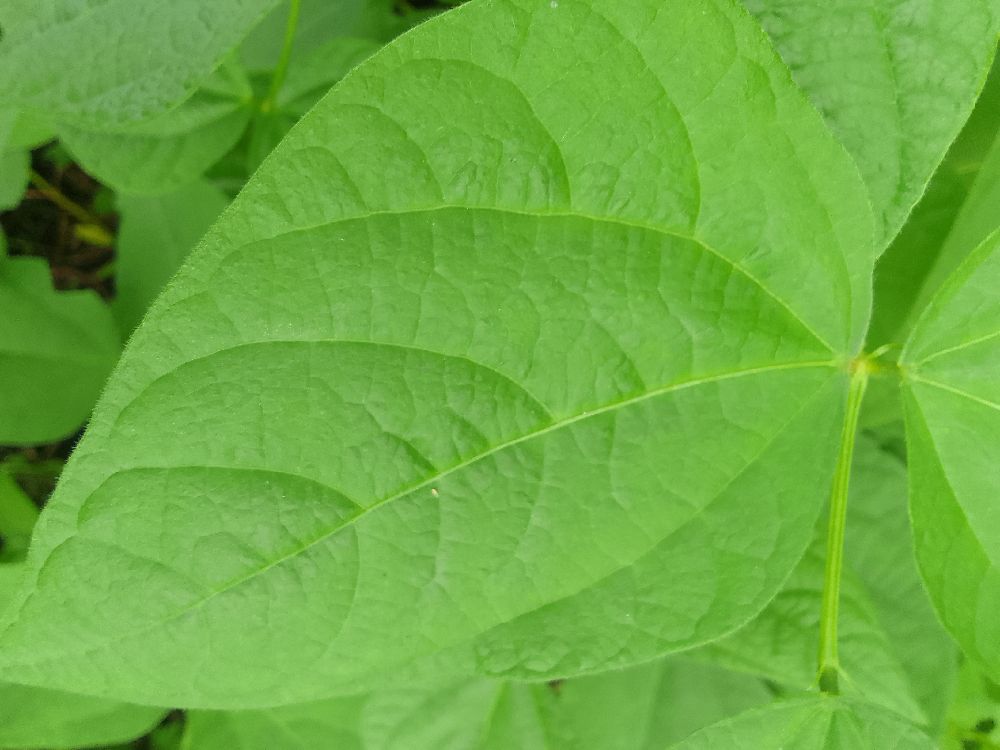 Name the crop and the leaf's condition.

common bean, healthy
